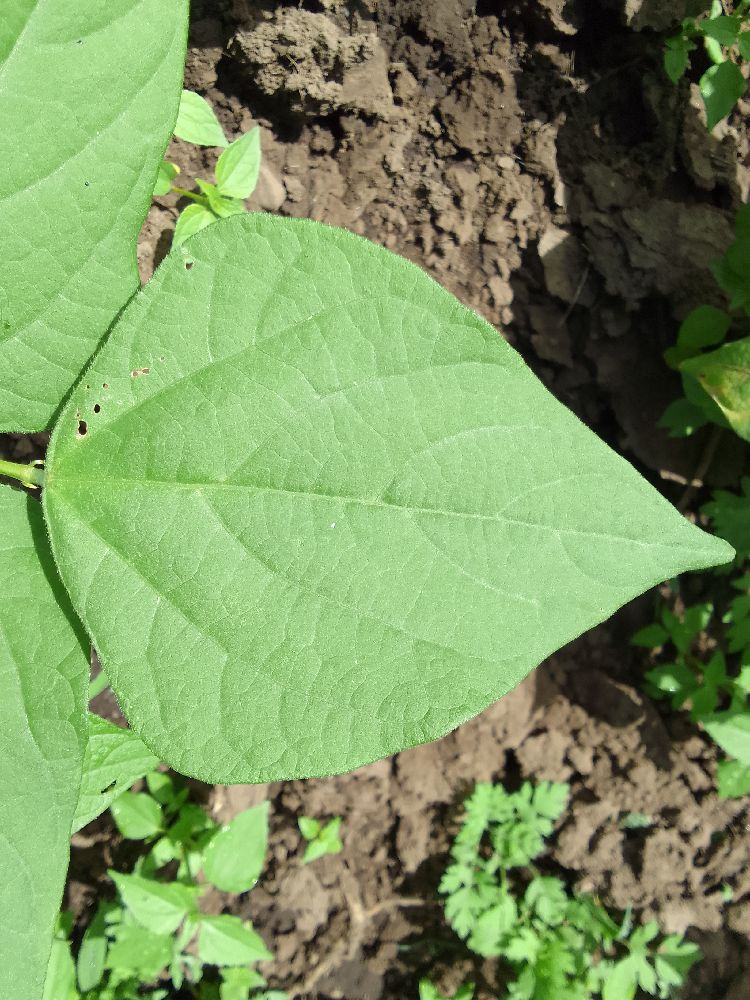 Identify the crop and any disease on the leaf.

common bean, healthy
